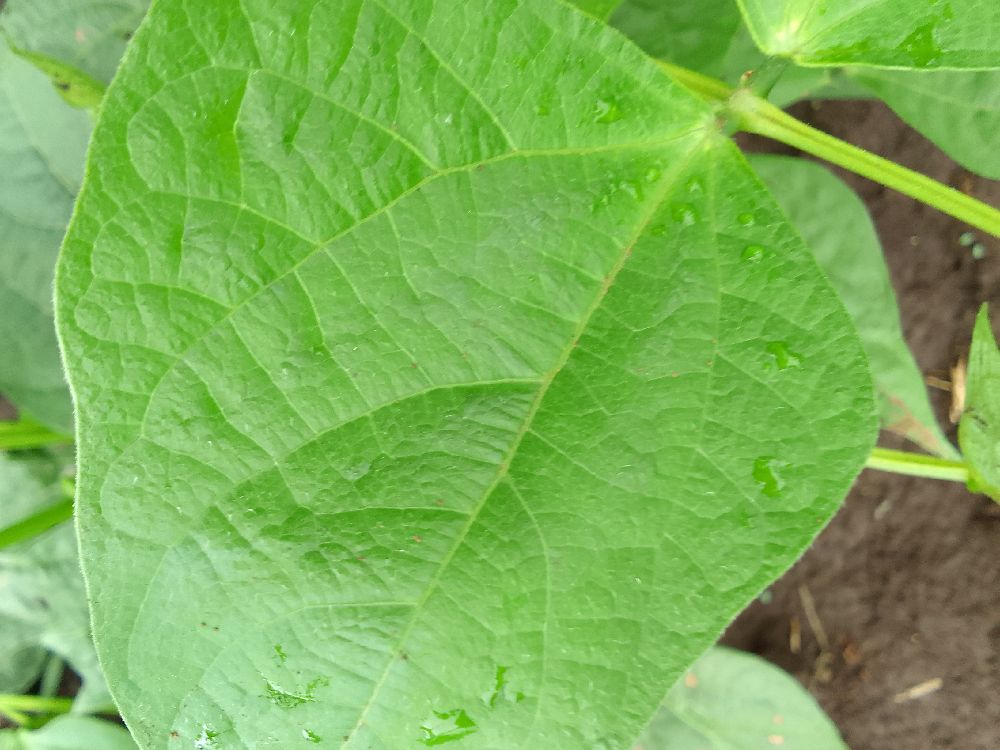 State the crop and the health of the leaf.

common bean, healthy
